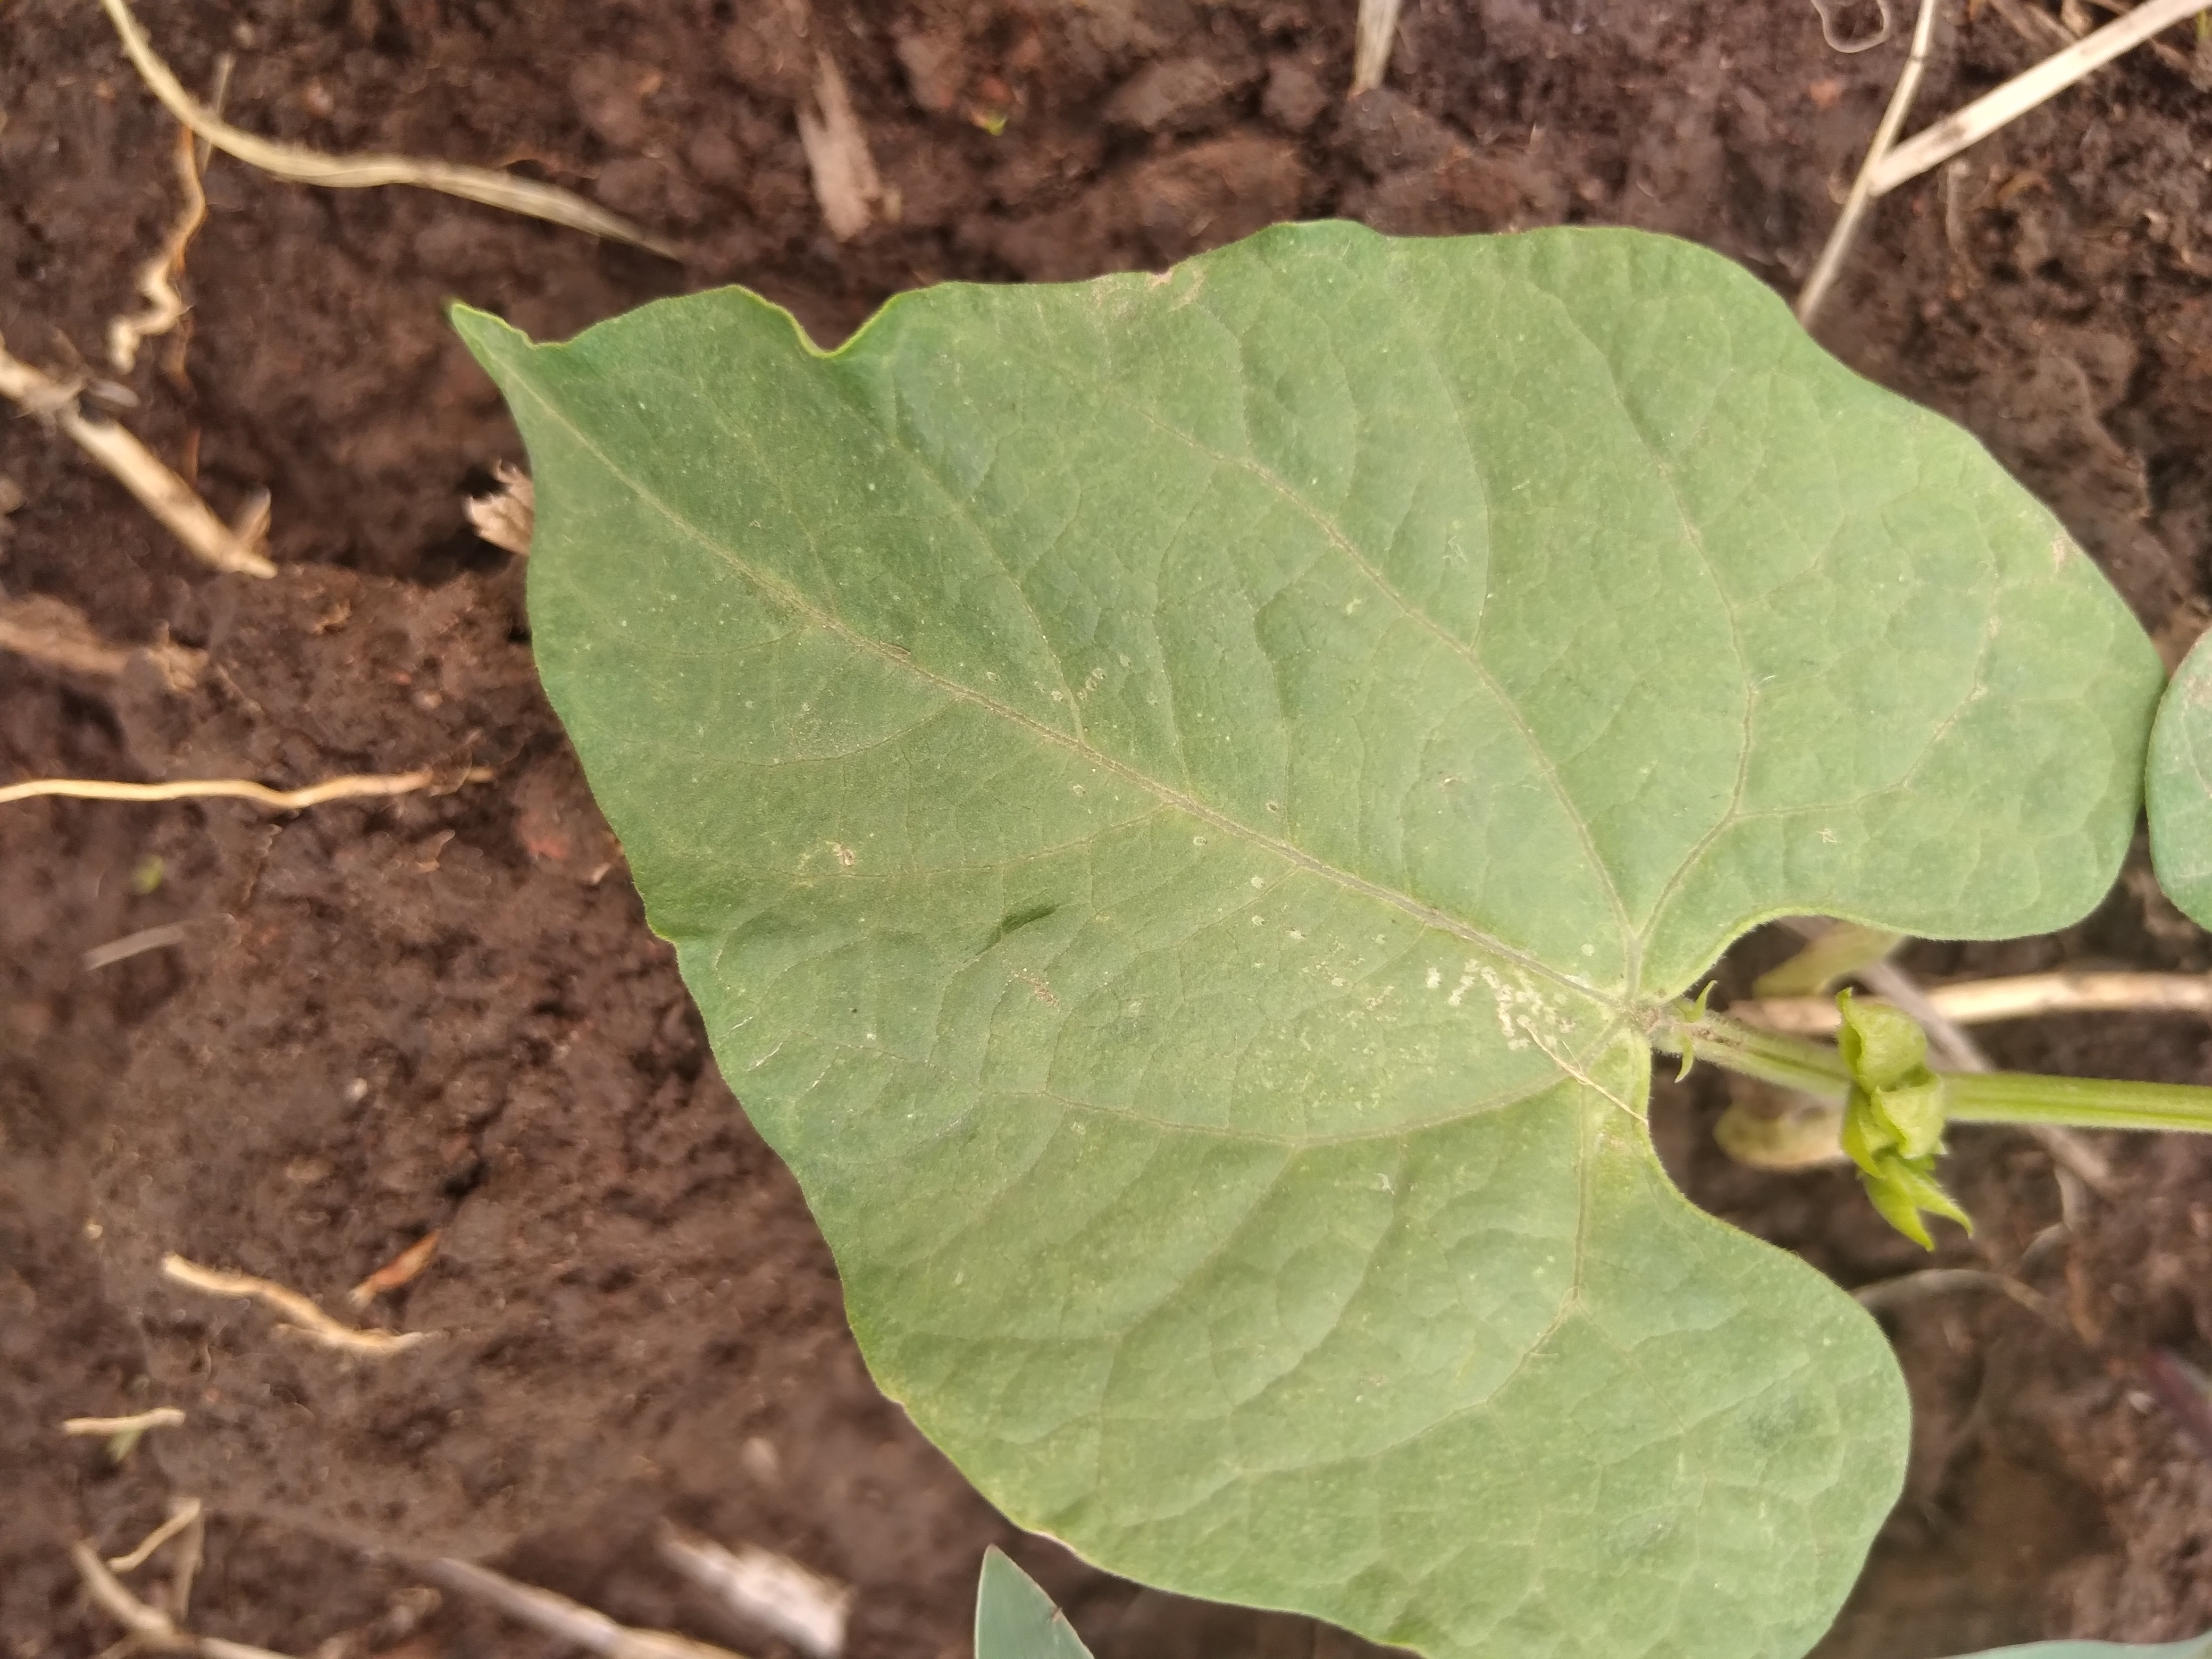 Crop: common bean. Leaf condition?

healthy
